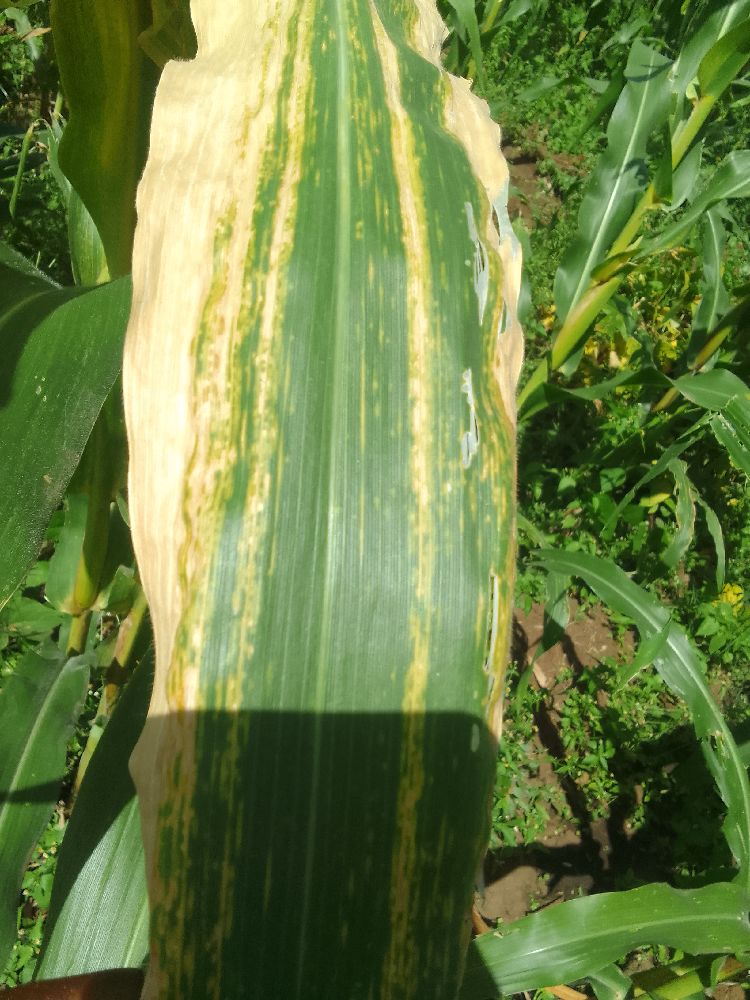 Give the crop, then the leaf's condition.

maize, maize lethal necrosis
